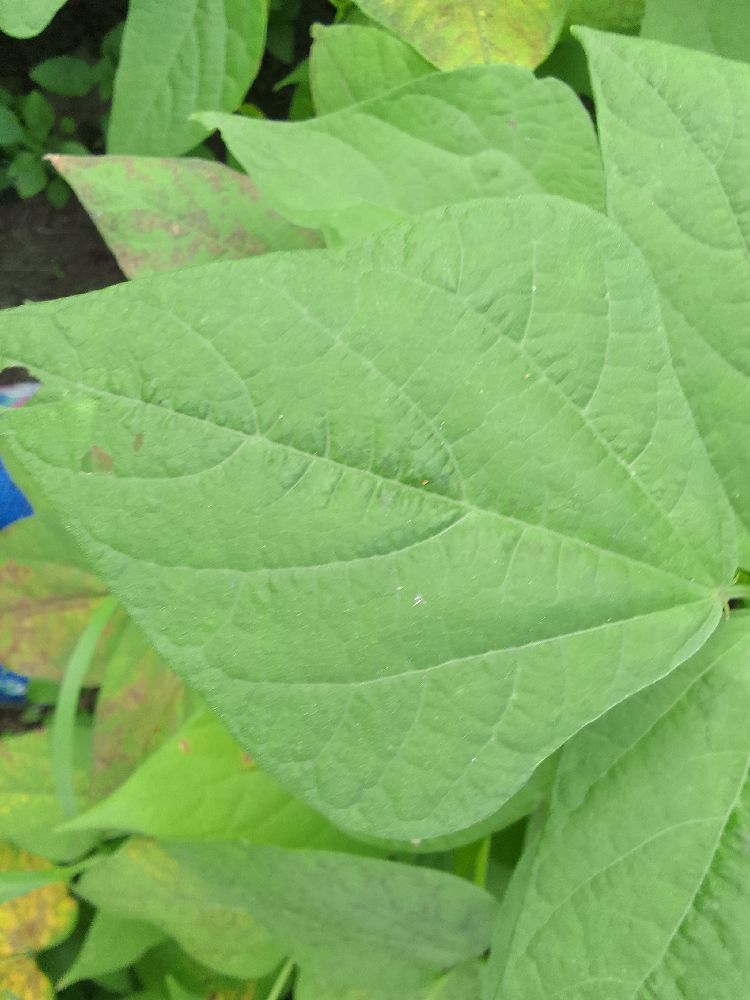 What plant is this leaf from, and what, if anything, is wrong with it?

common bean, healthy
